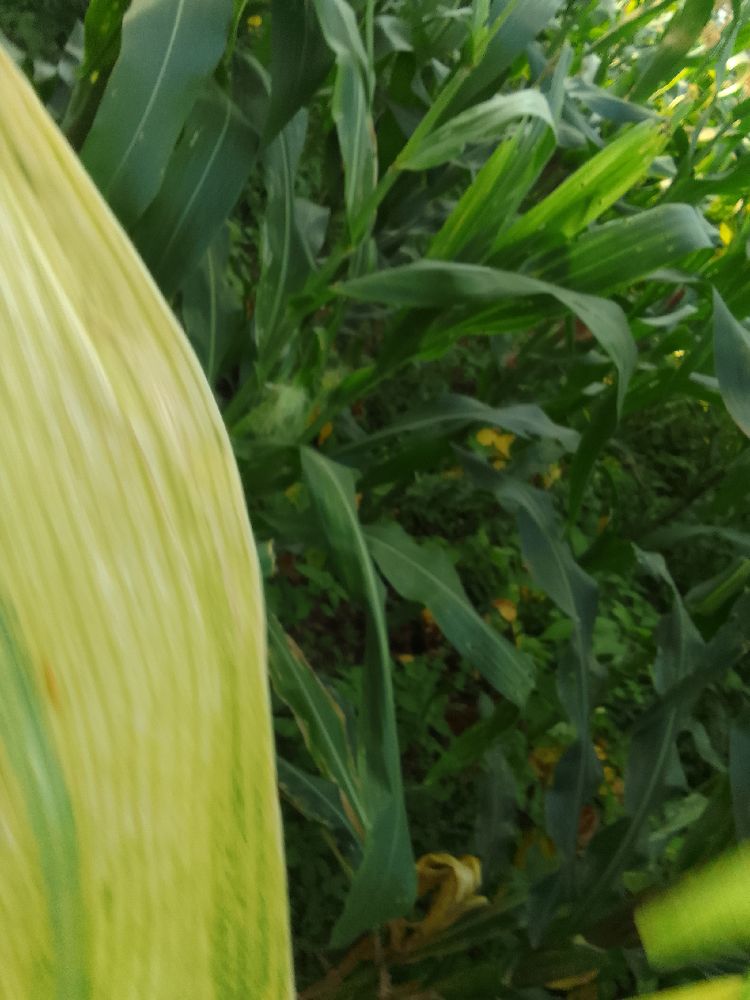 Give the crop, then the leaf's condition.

maize, maize lethal necrosis
